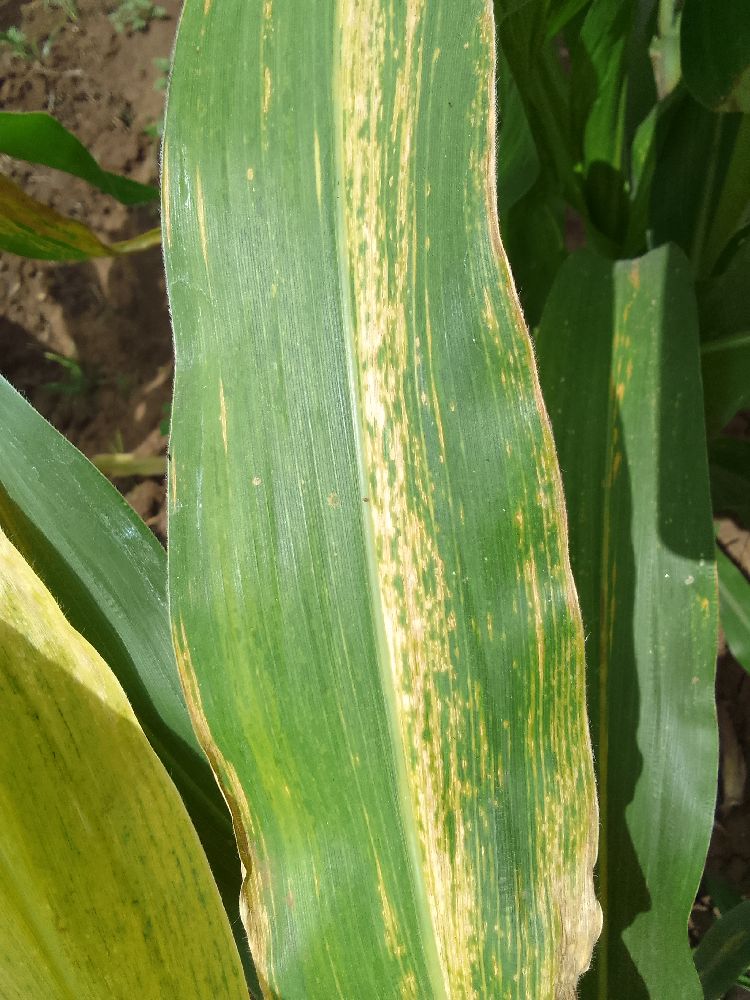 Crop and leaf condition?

maize, maize lethal necrosis
